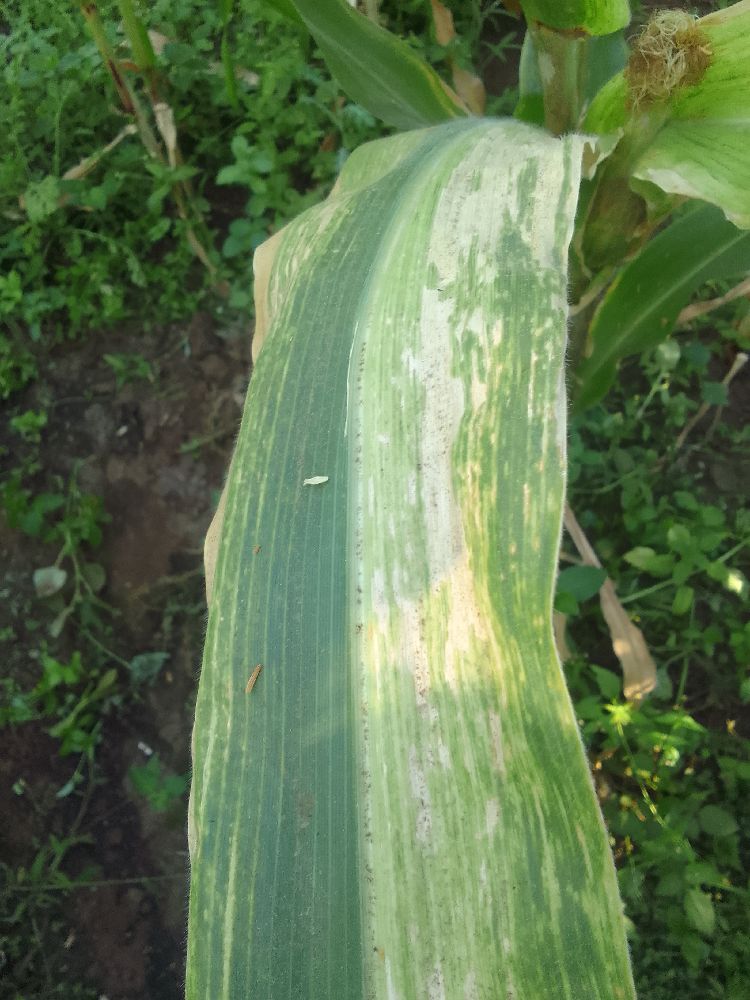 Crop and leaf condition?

maize, maize lethal necrosis
